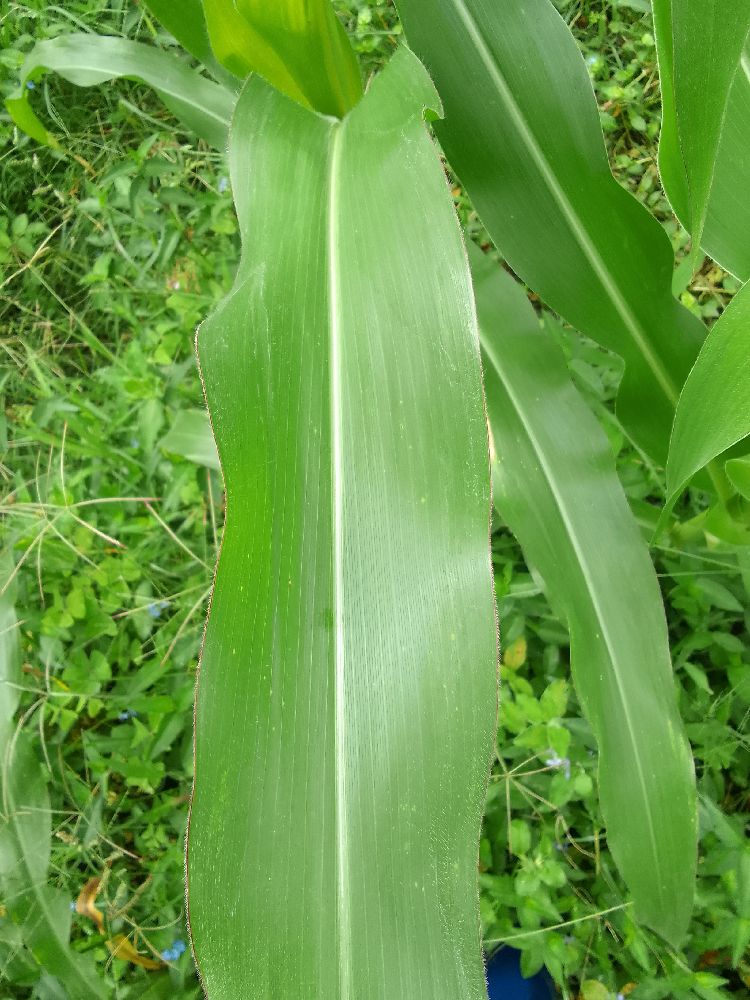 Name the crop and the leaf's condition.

maize, healthy
